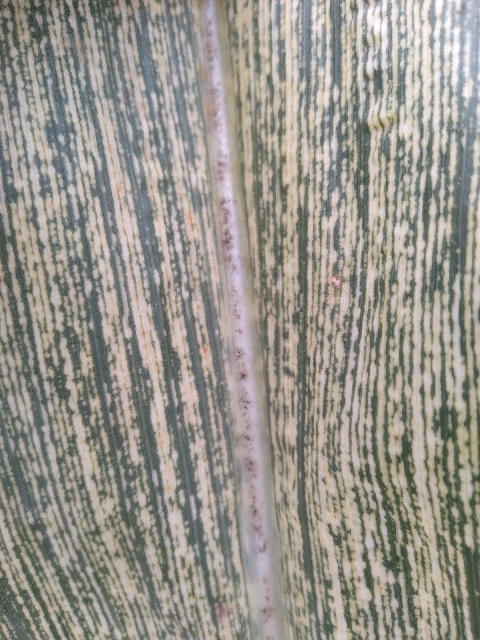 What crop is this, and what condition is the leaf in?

maize, maize streak virus
